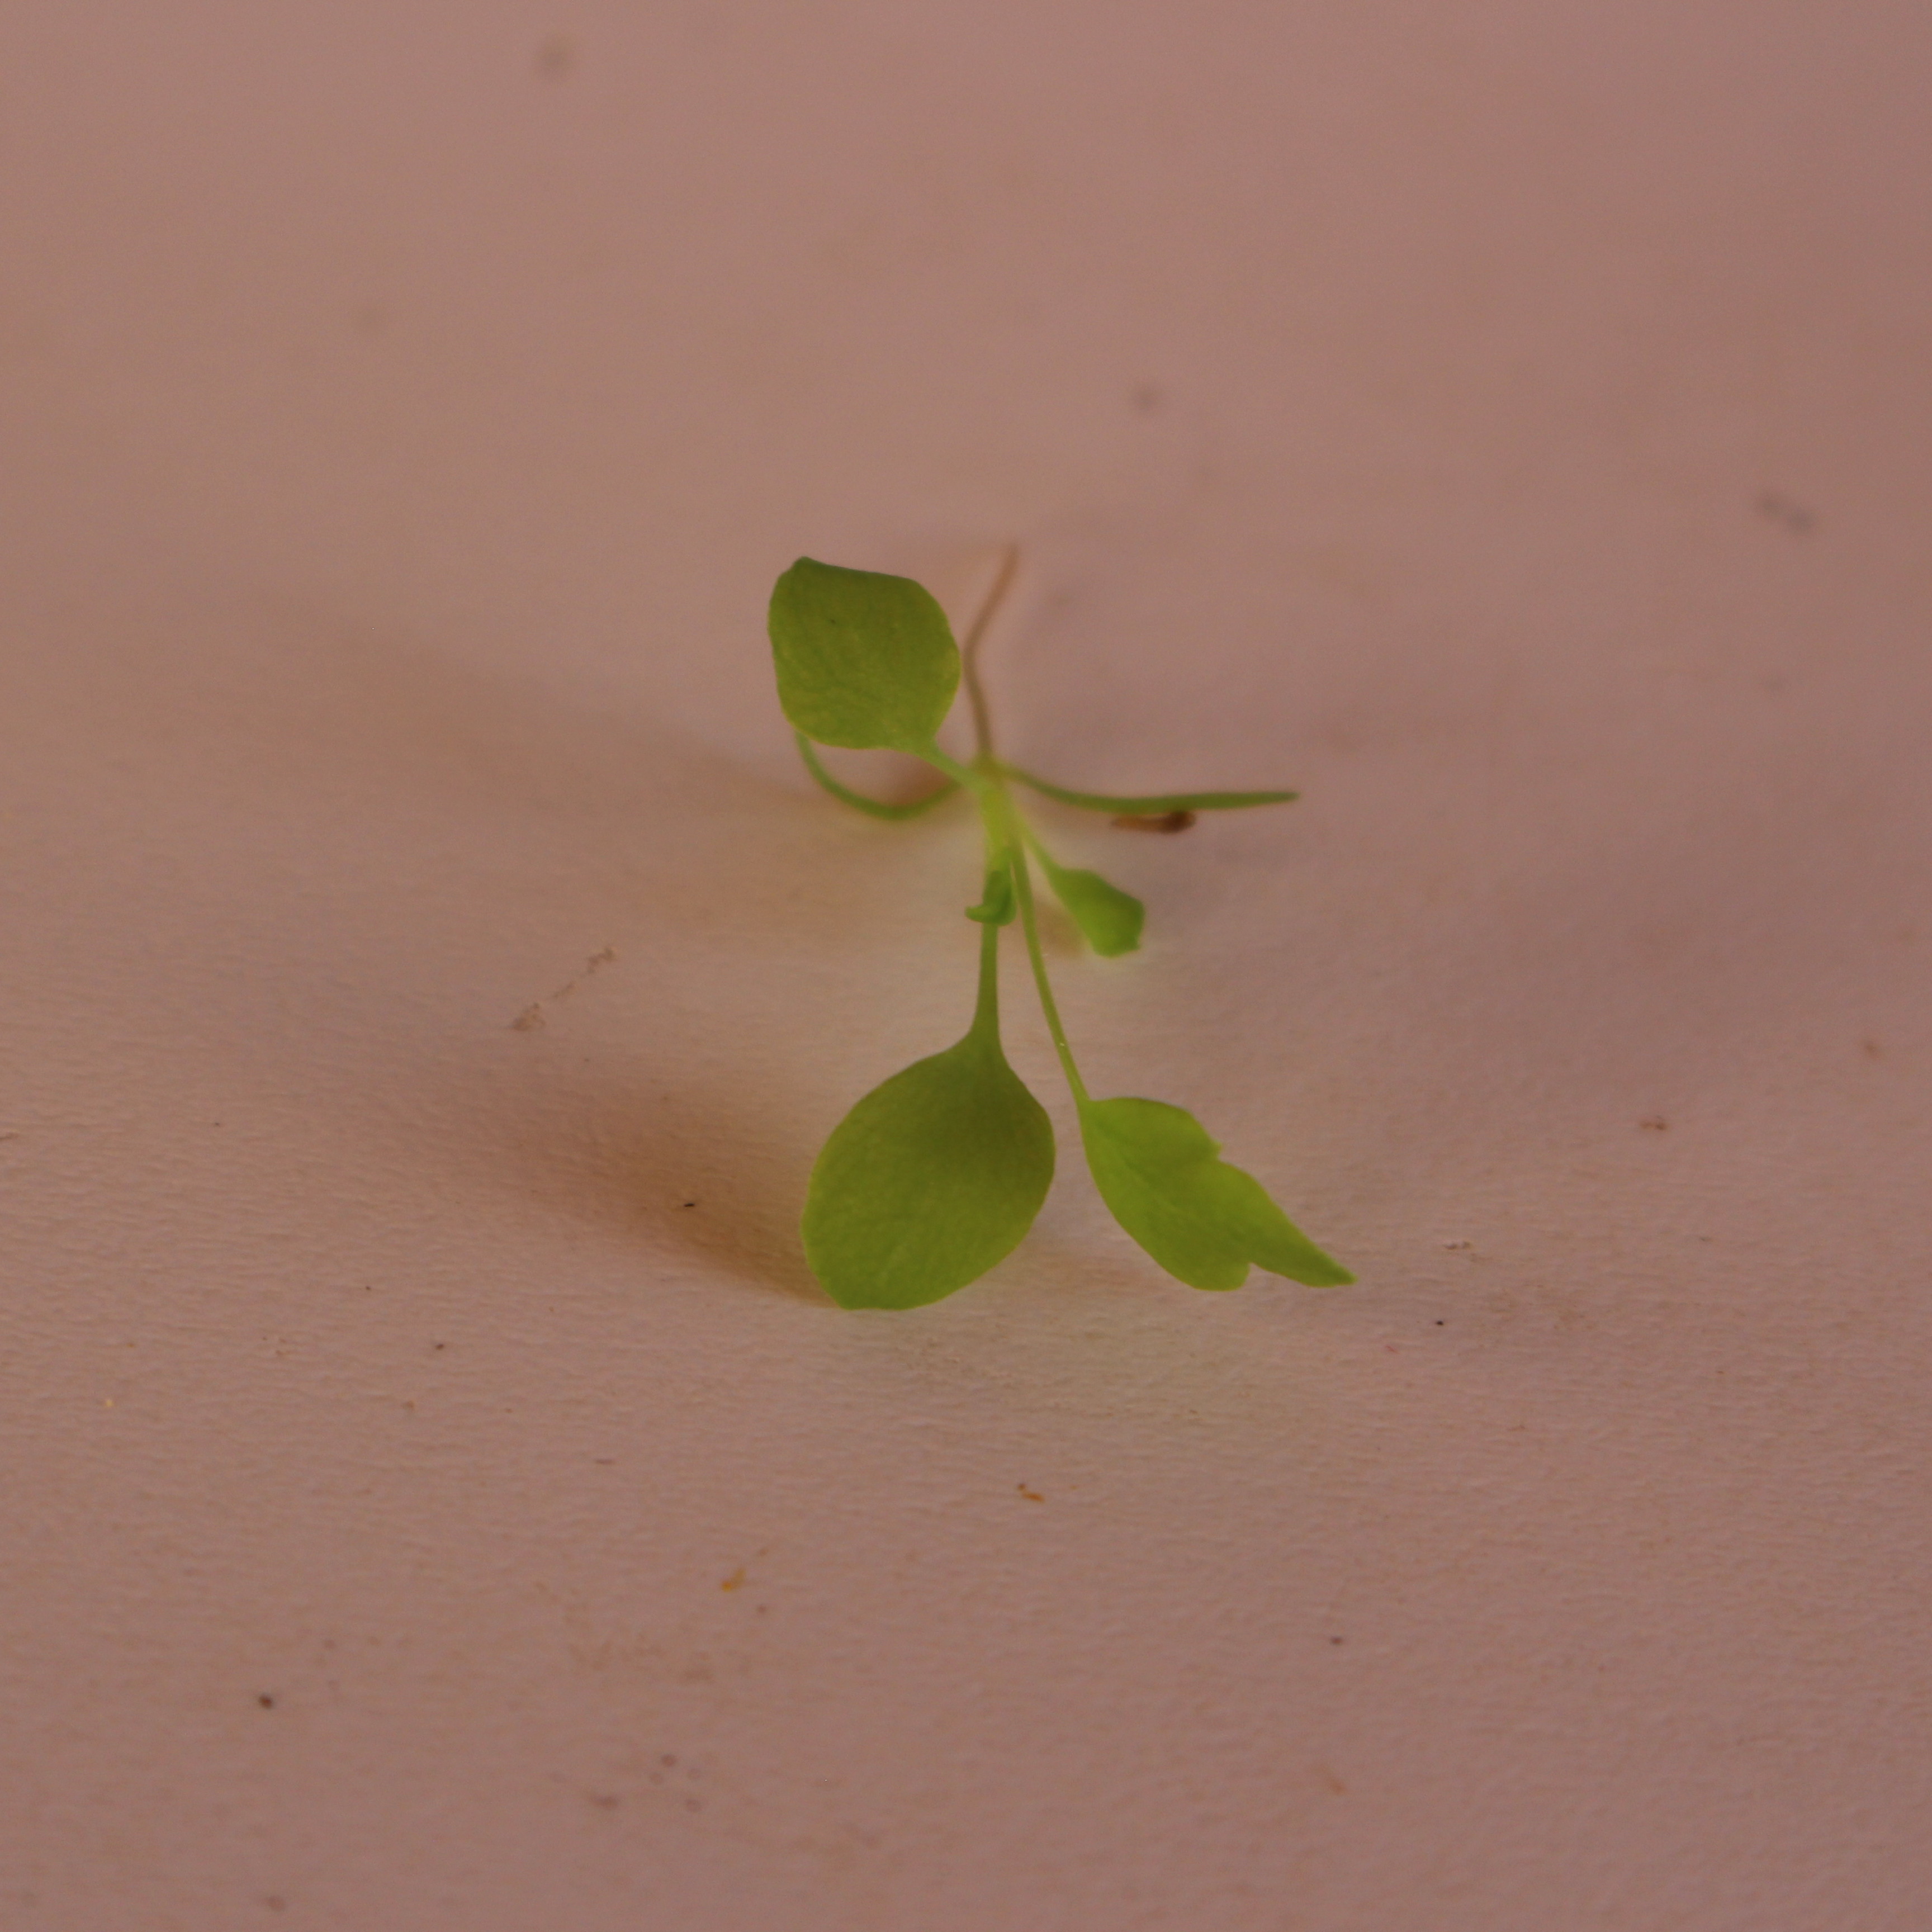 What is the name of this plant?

Papaver rhoeas
